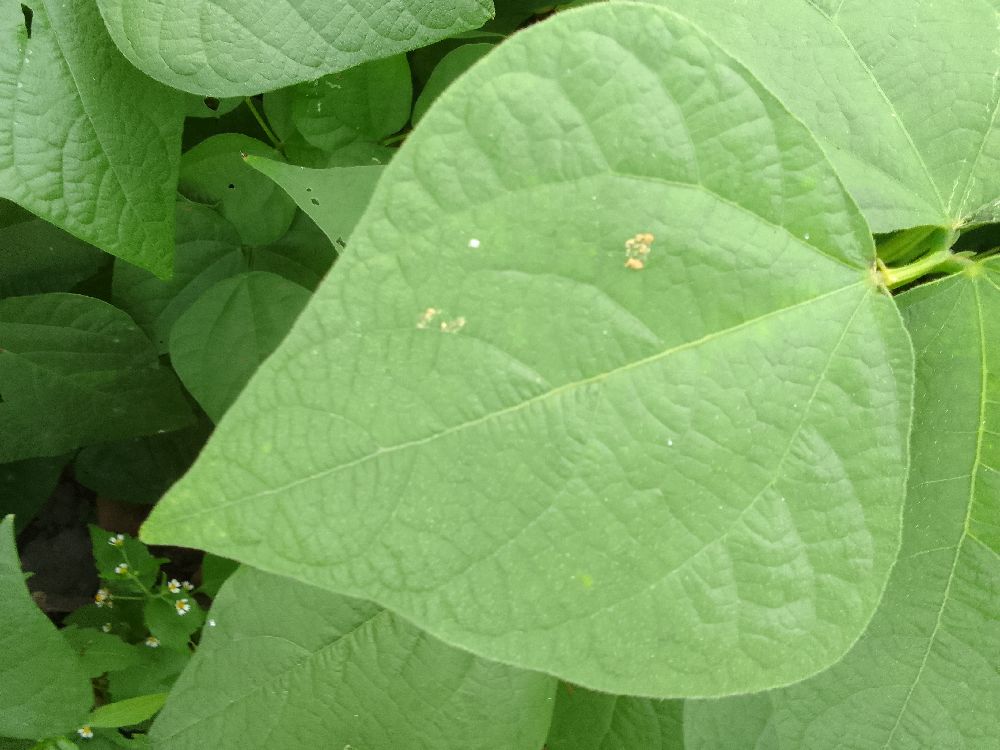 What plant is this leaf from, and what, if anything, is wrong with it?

common bean, healthy
